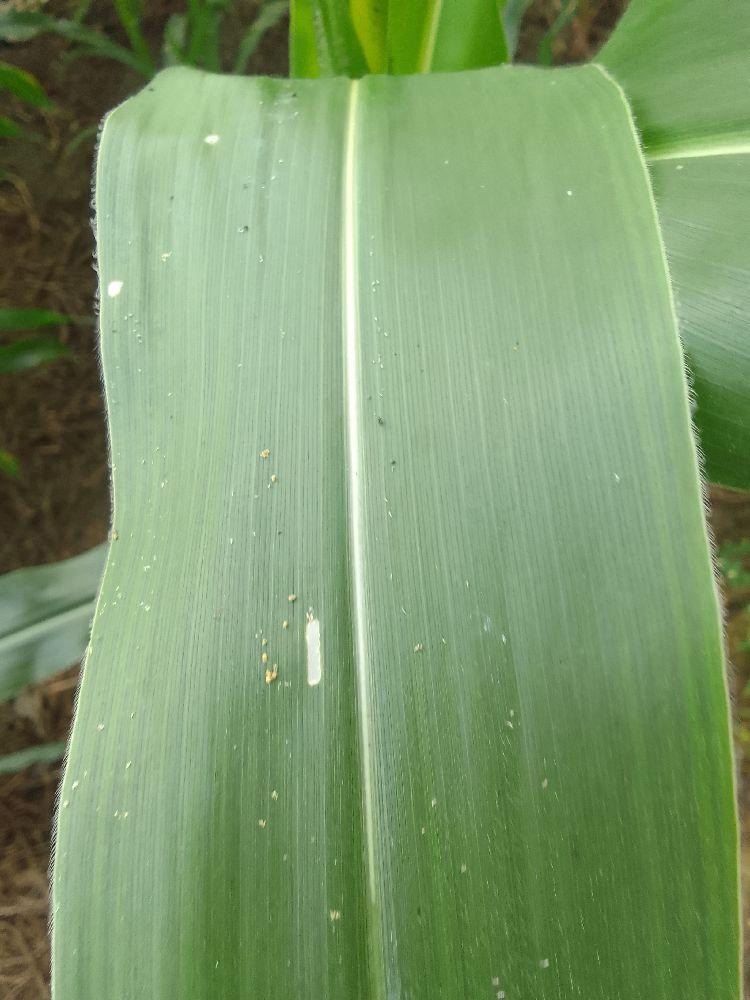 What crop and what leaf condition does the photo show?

maize, healthy
